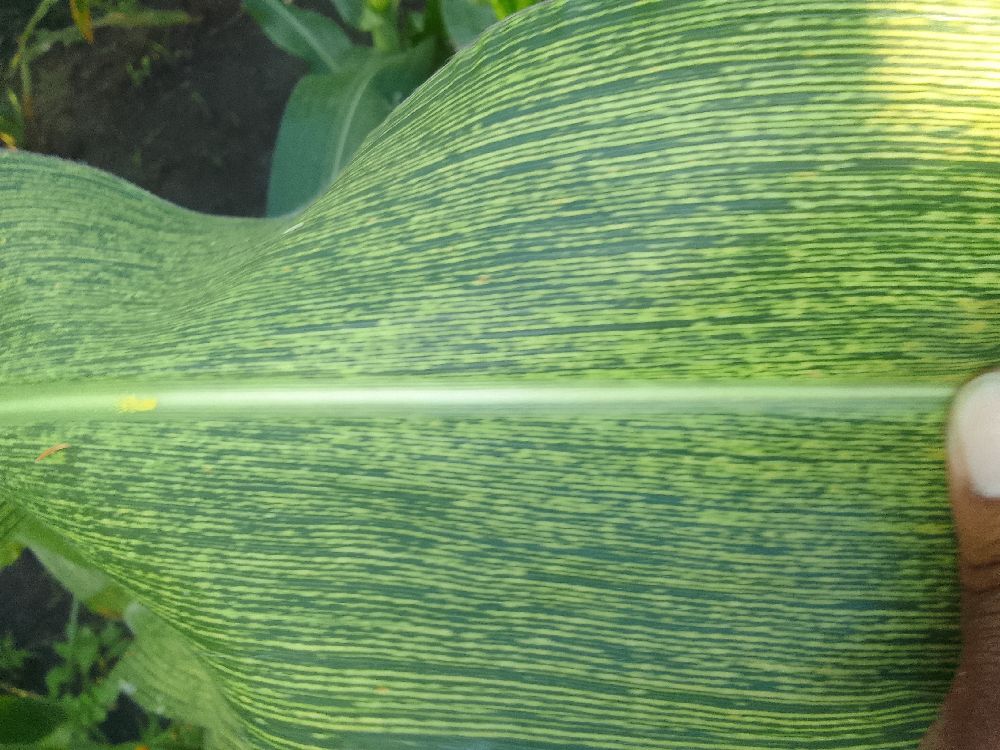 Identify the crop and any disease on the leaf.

maize, maize streak virus
